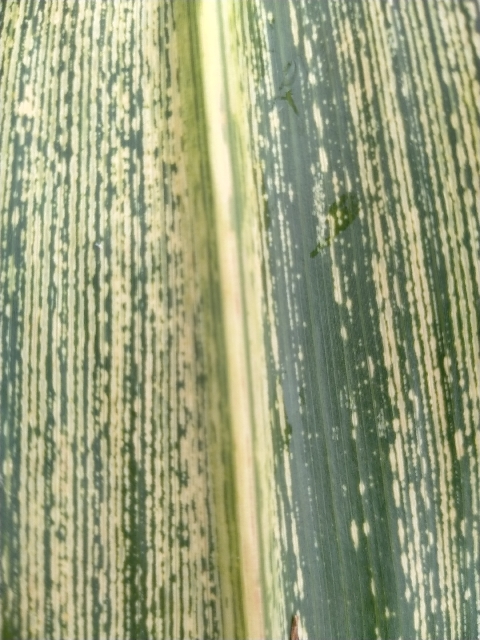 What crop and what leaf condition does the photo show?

maize, maize streak virus
